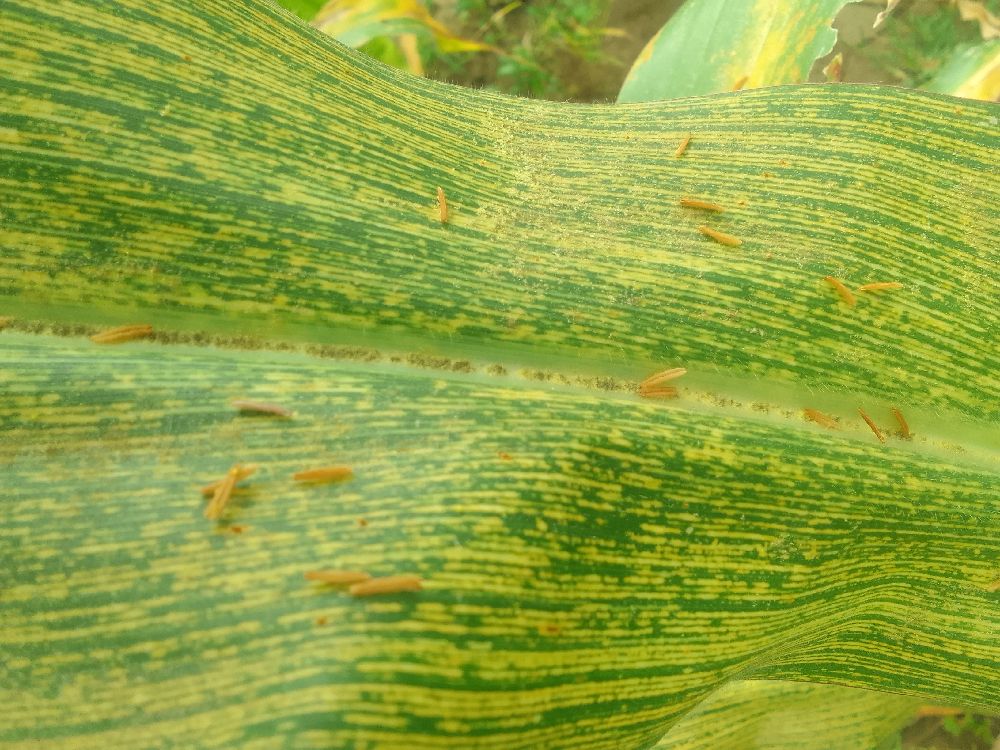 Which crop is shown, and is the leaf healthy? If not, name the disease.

maize, maize streak virus
